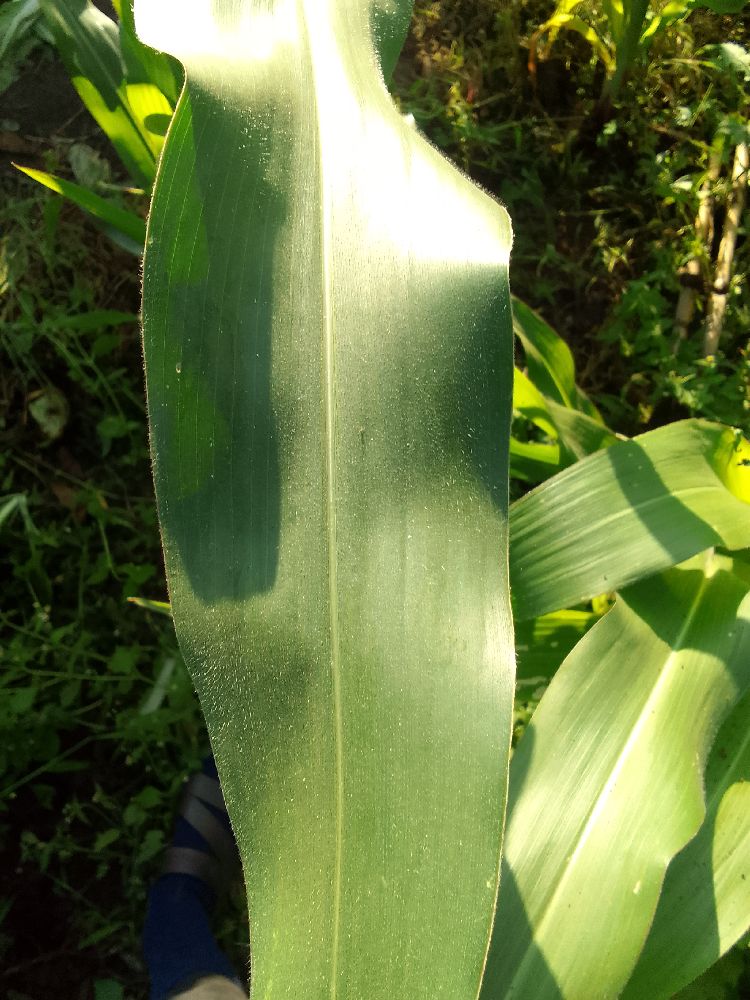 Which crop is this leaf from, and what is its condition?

maize, healthy
